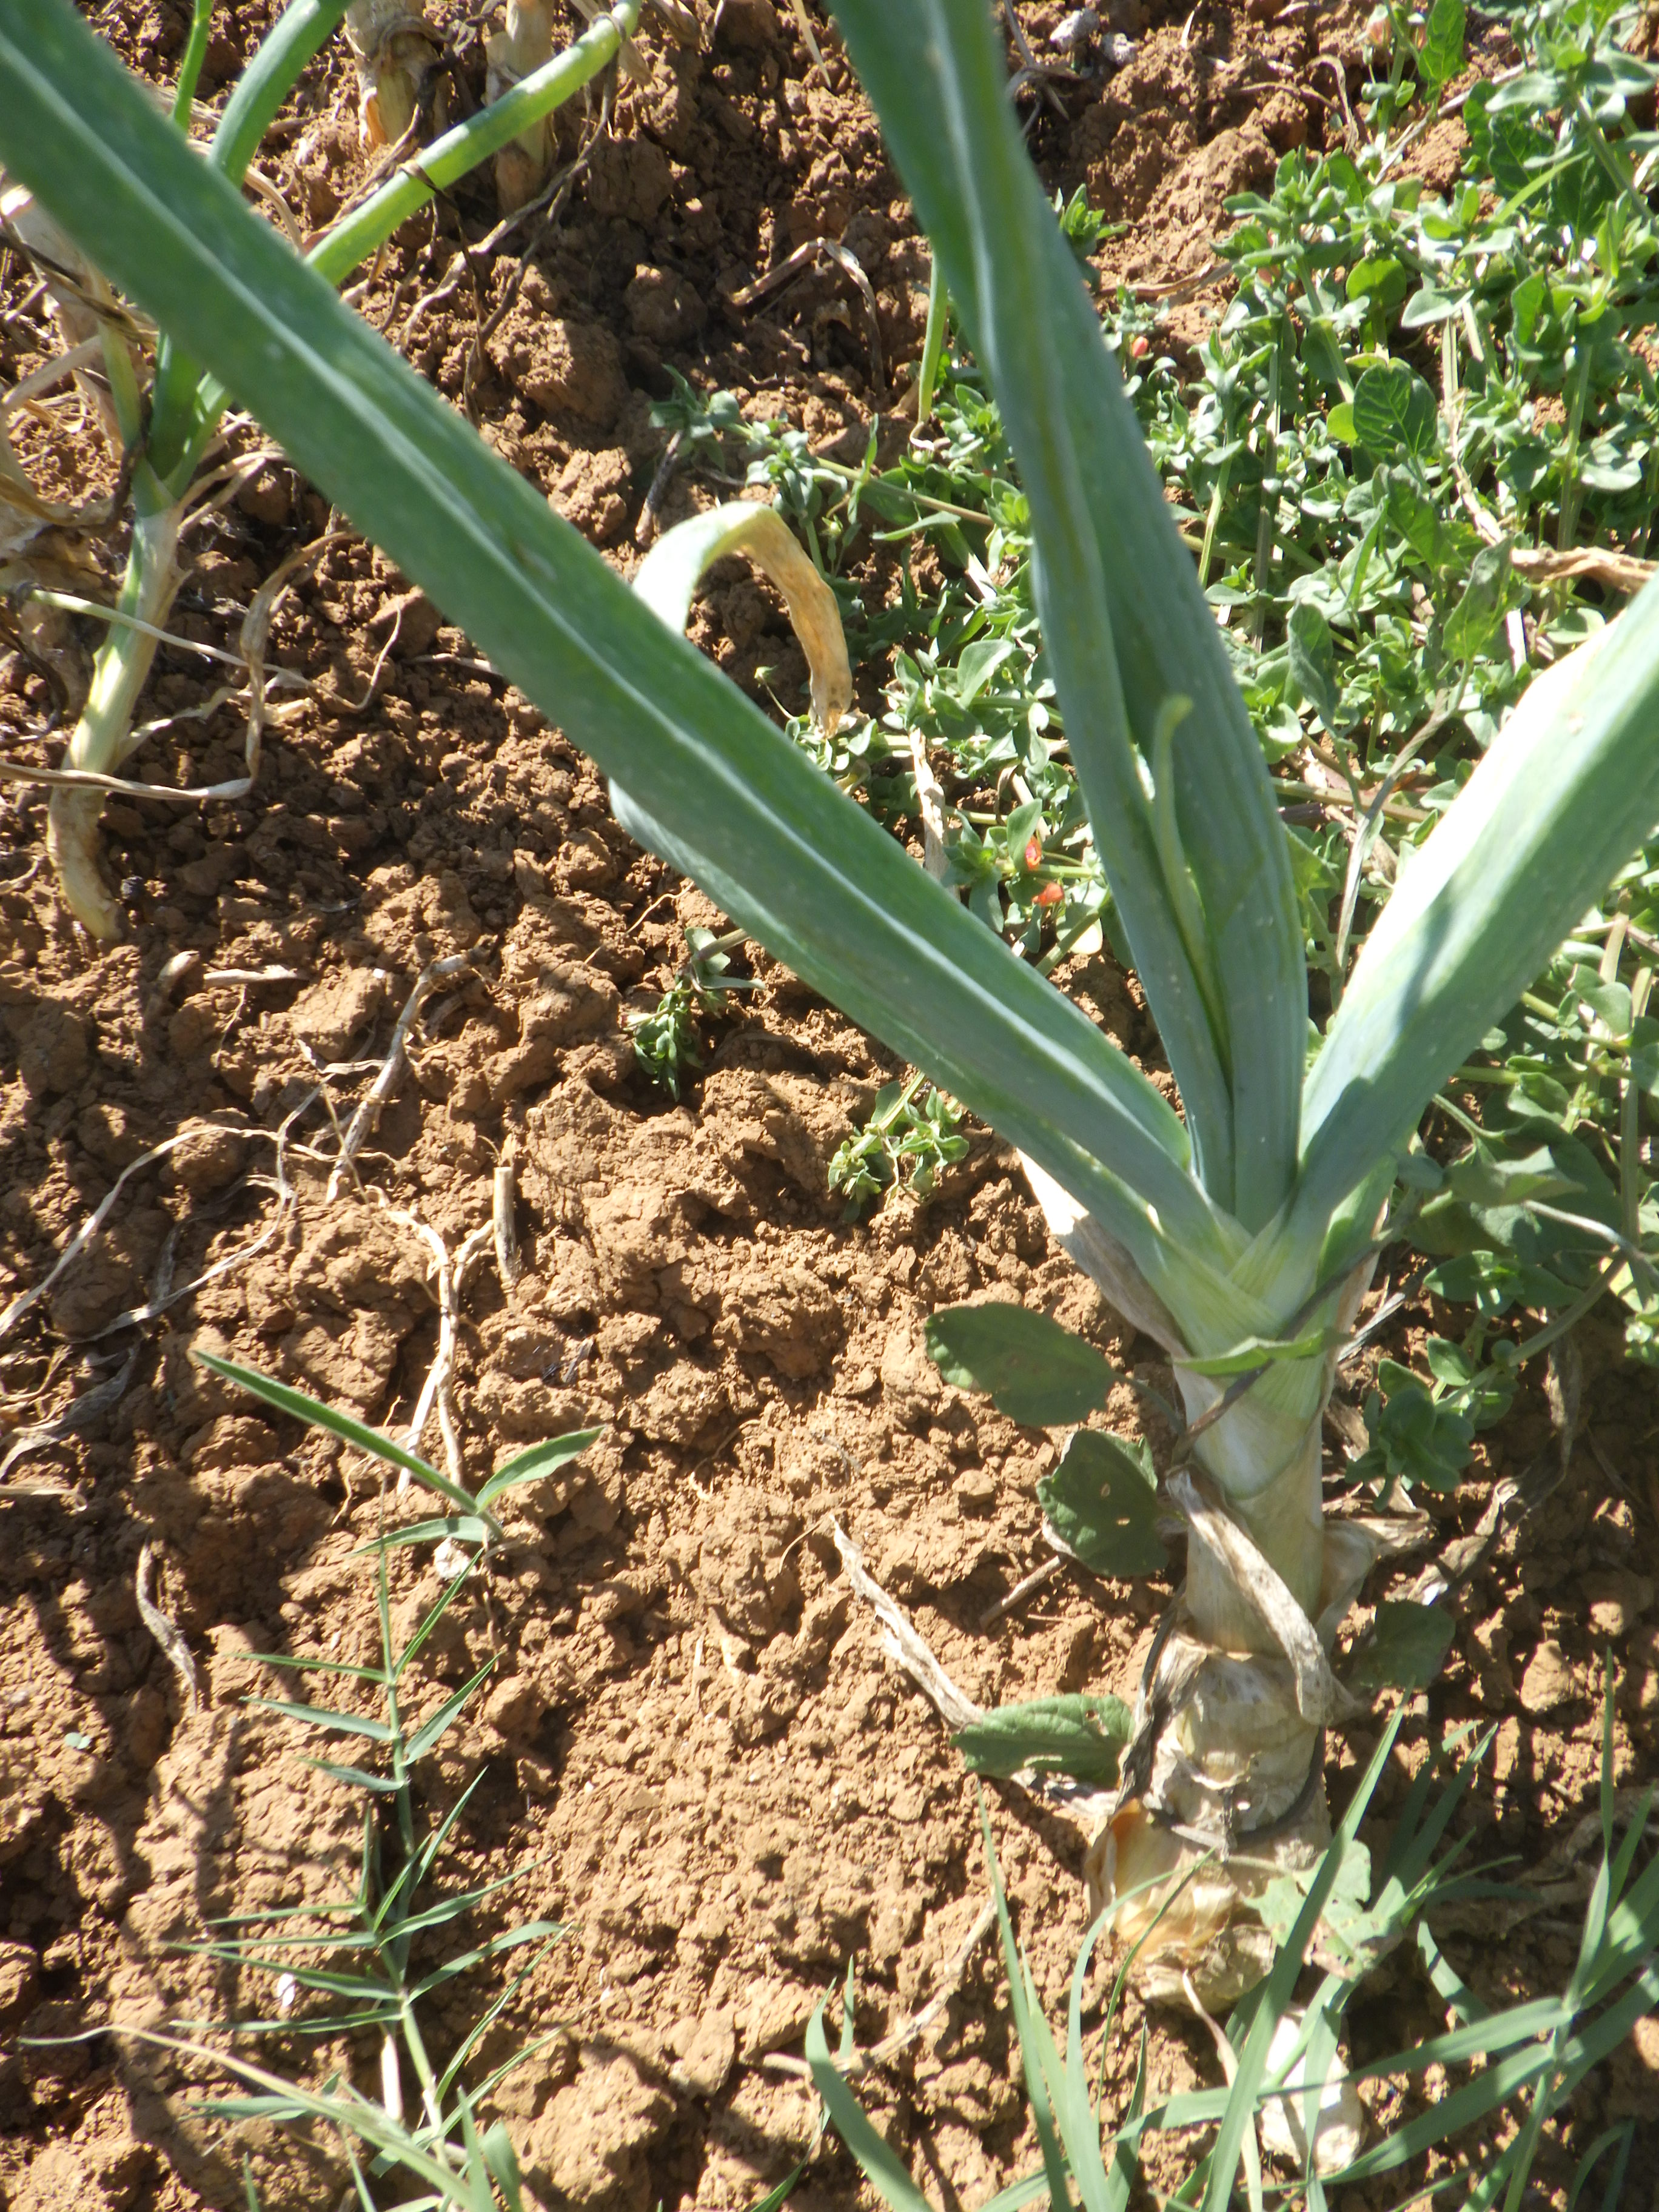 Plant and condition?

onion, downy mildew, weeds
